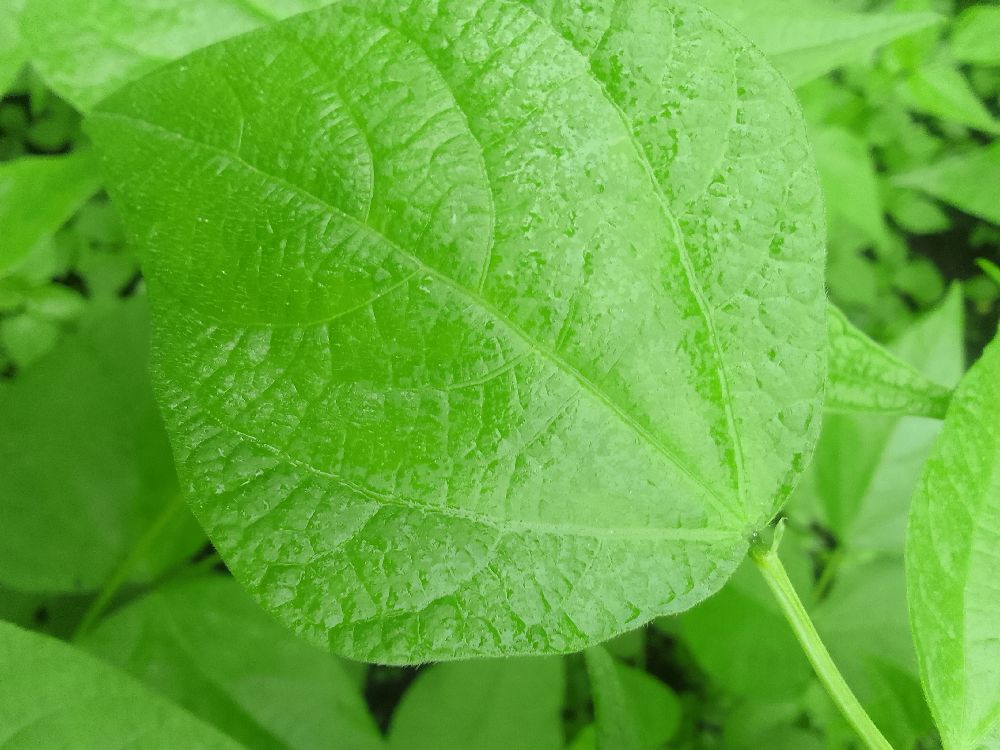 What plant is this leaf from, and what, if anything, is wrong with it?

common bean, healthy
